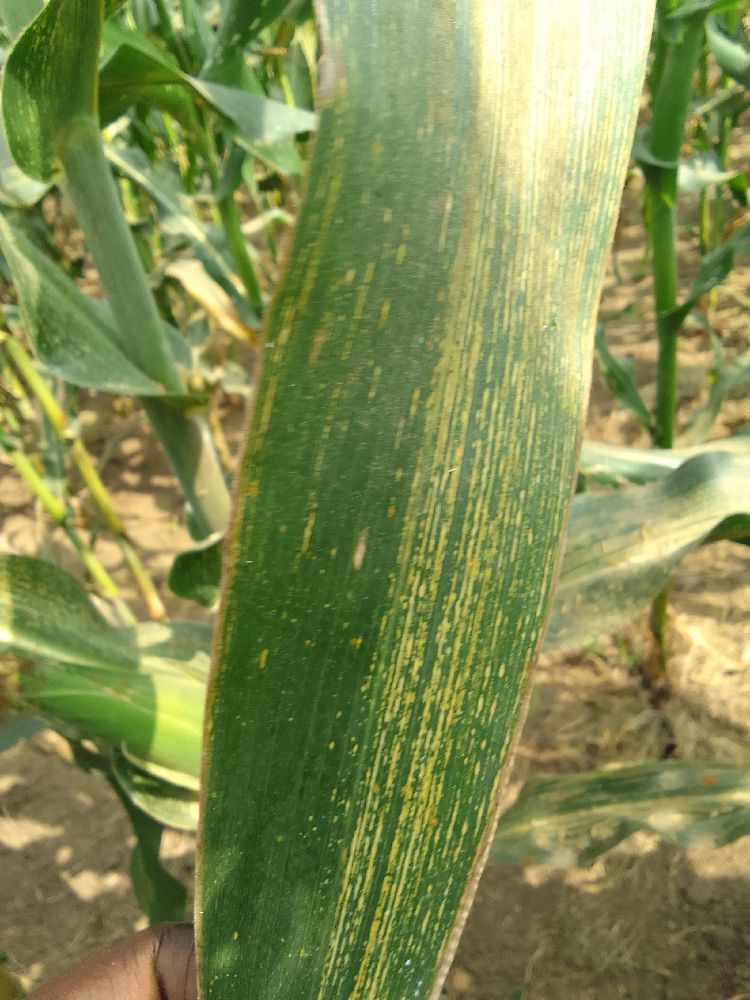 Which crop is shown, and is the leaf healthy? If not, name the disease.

maize, maize streak virus
